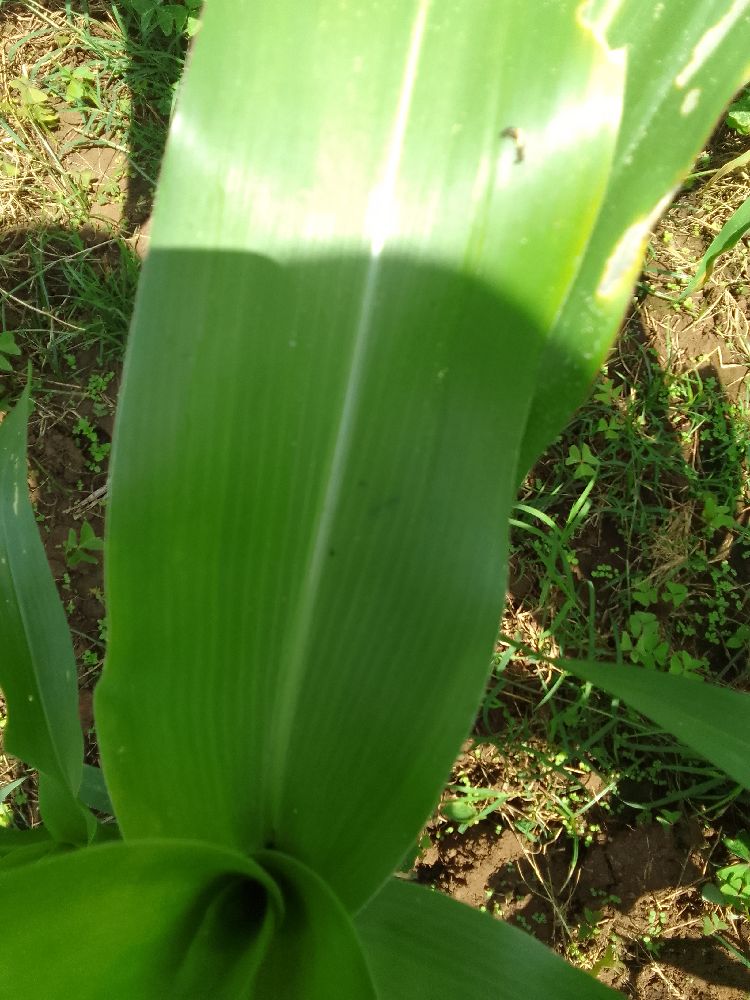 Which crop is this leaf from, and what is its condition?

maize, healthy
